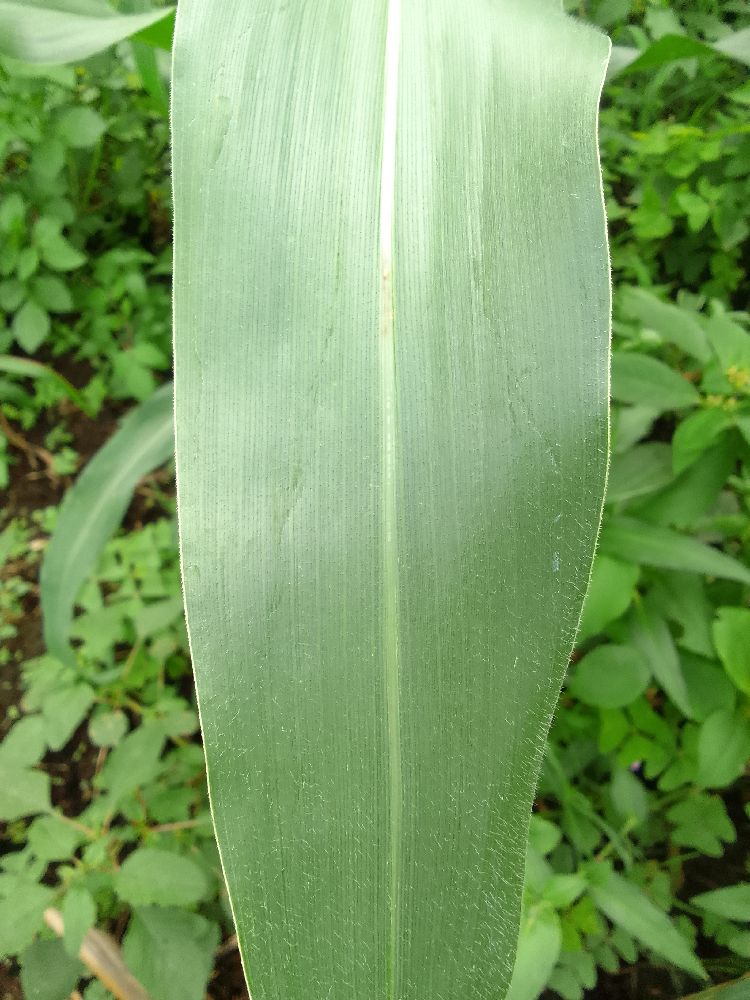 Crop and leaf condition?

maize, healthy
